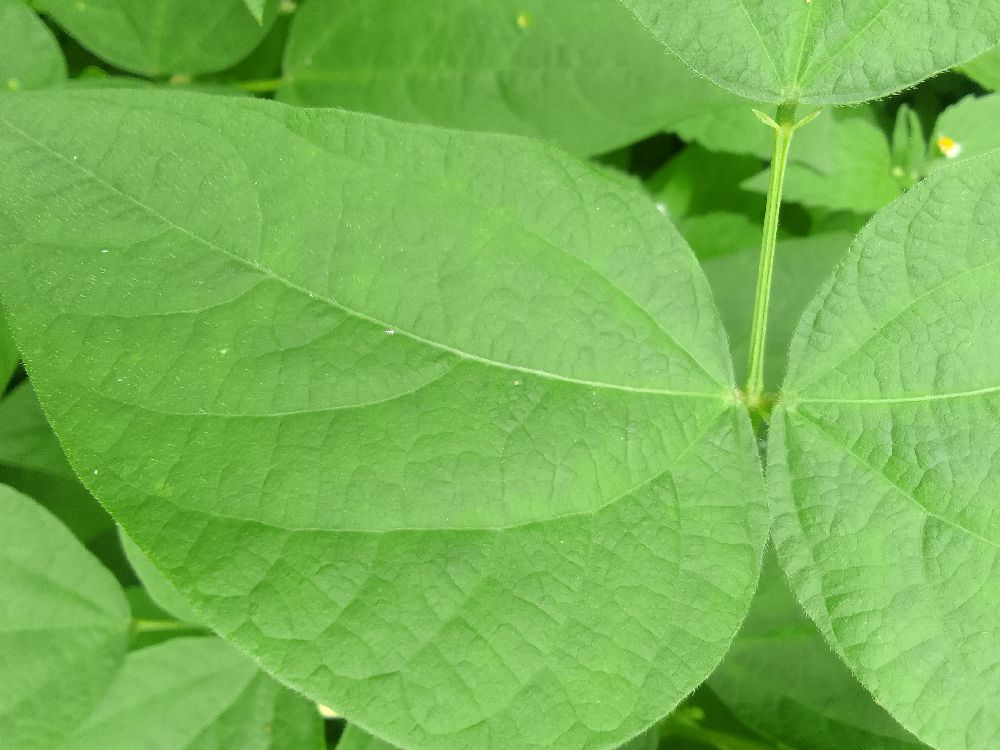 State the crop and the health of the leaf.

common bean, healthy
